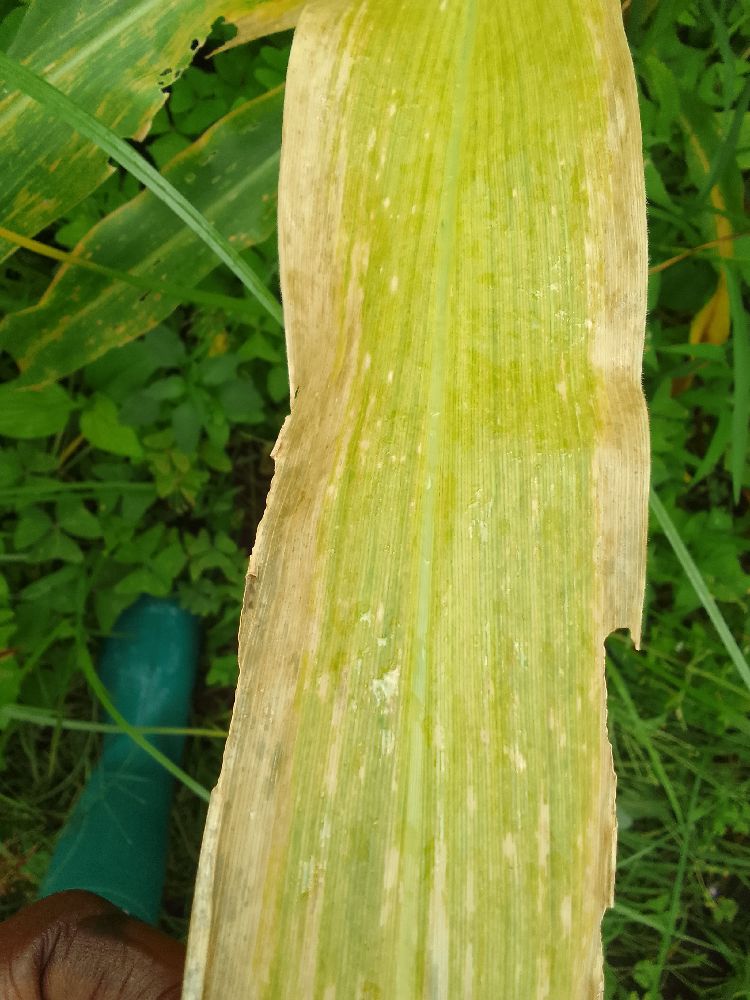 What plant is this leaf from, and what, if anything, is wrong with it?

maize, maize lethal necrosis
